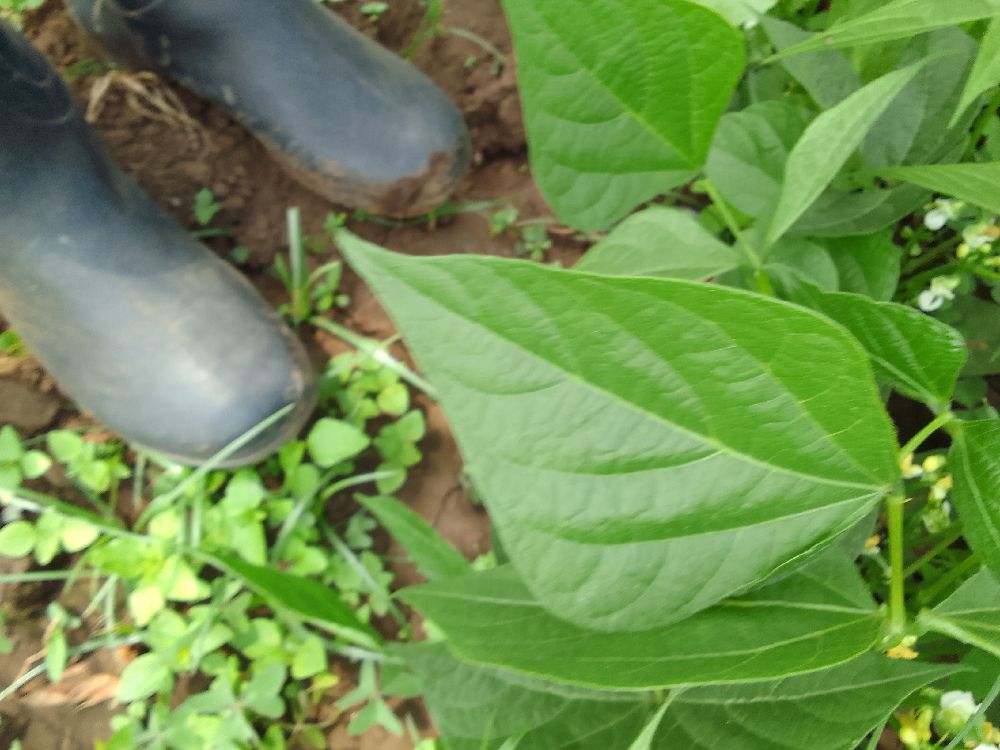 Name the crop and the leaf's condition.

common bean, healthy
